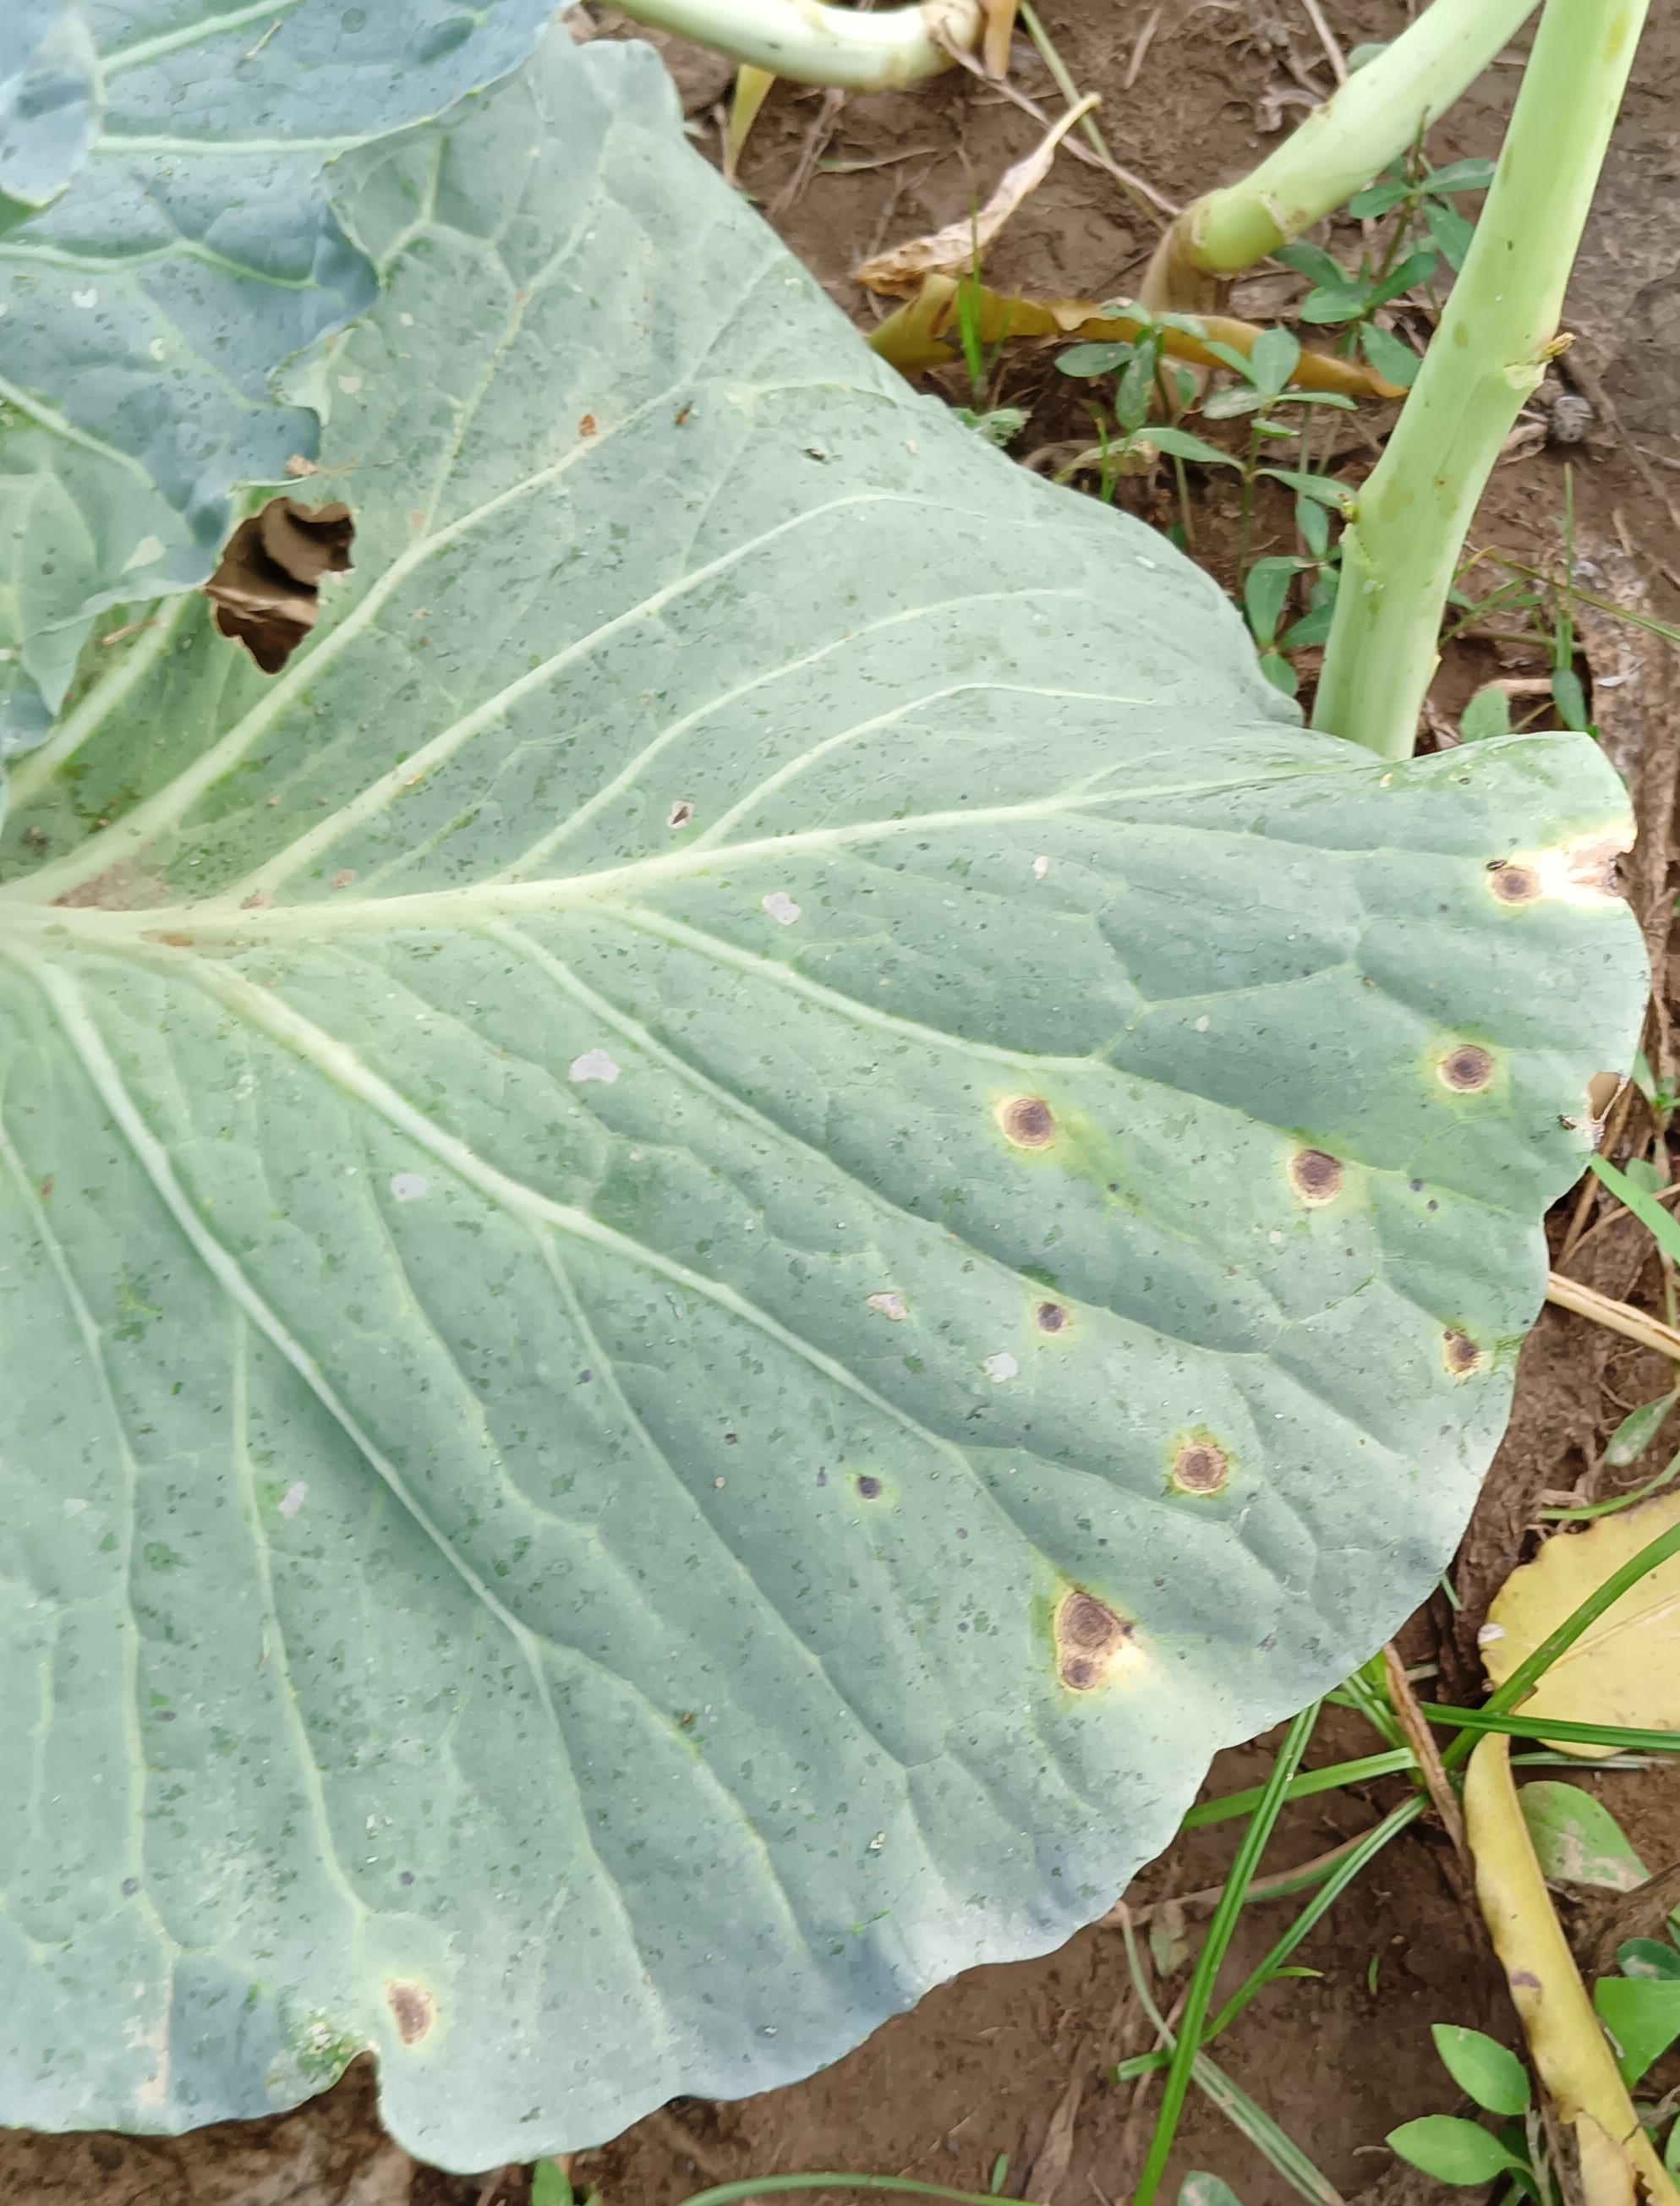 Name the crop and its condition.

cabbage, alternaria
